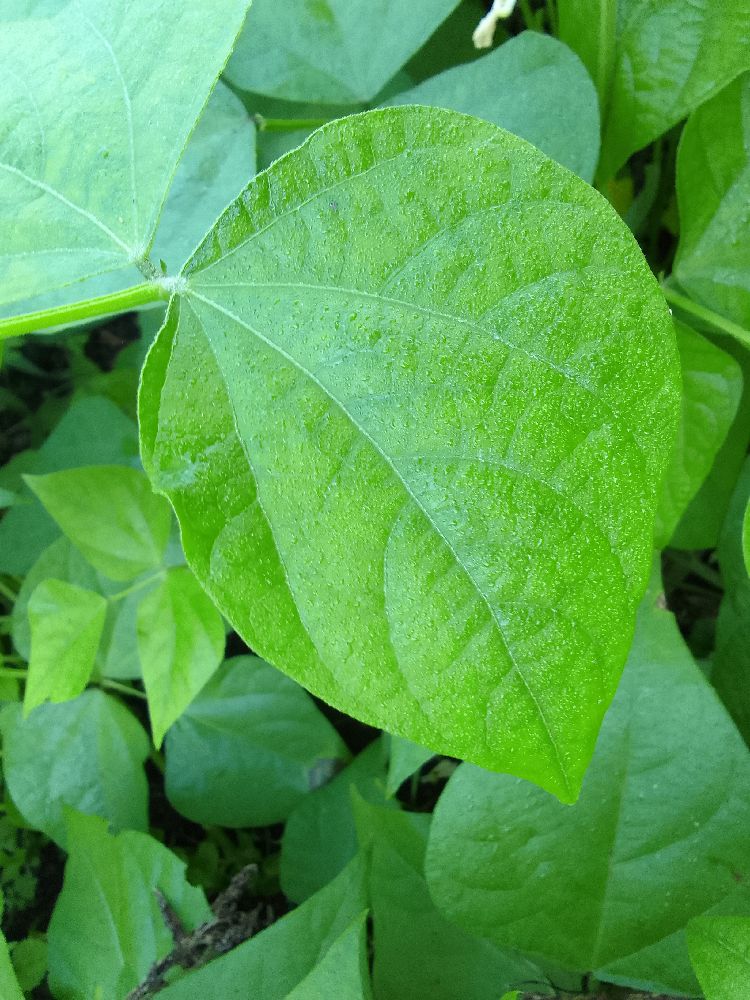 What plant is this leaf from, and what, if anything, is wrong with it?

common bean, healthy
